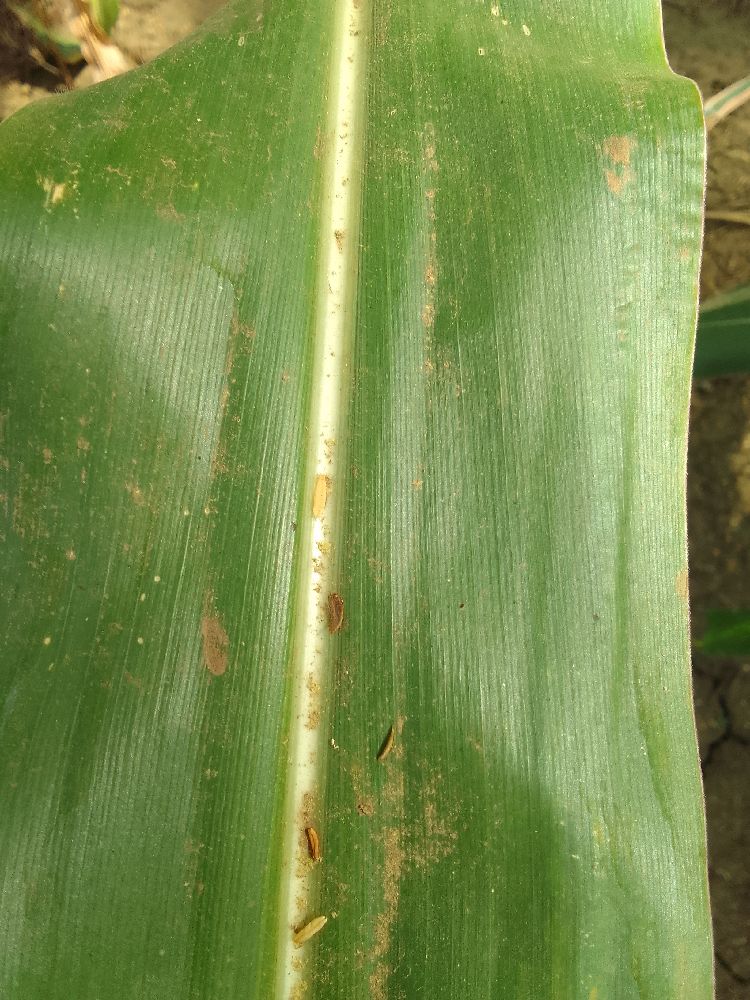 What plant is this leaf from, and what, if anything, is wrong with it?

maize, healthy
